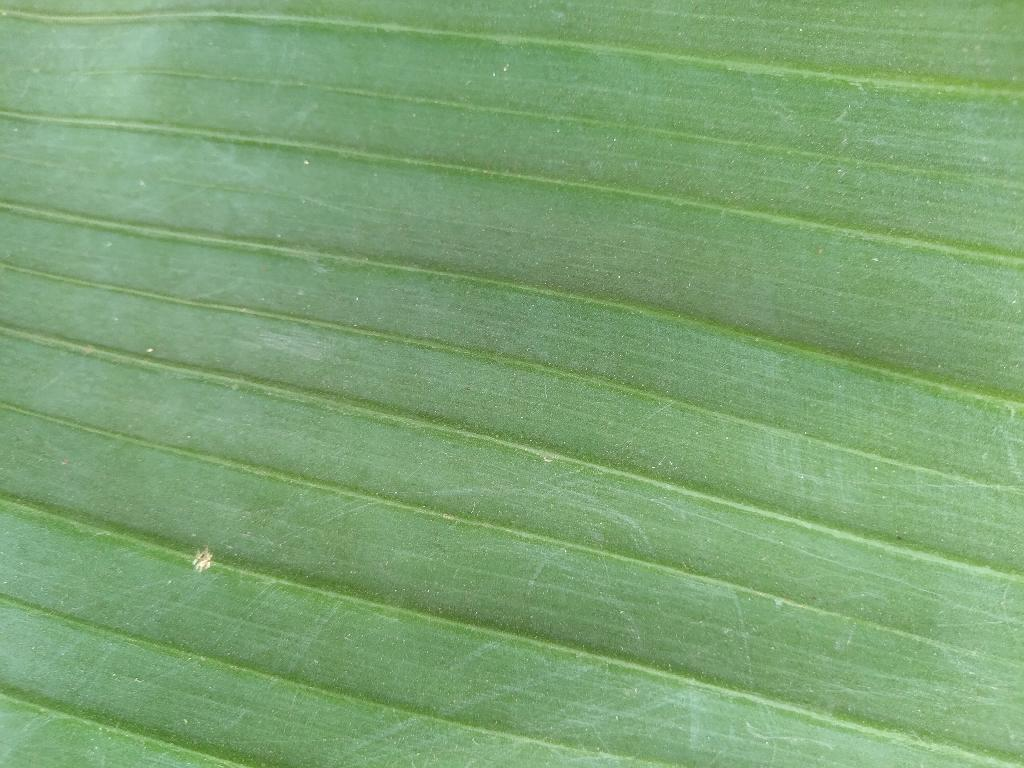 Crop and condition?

banana, healthy
